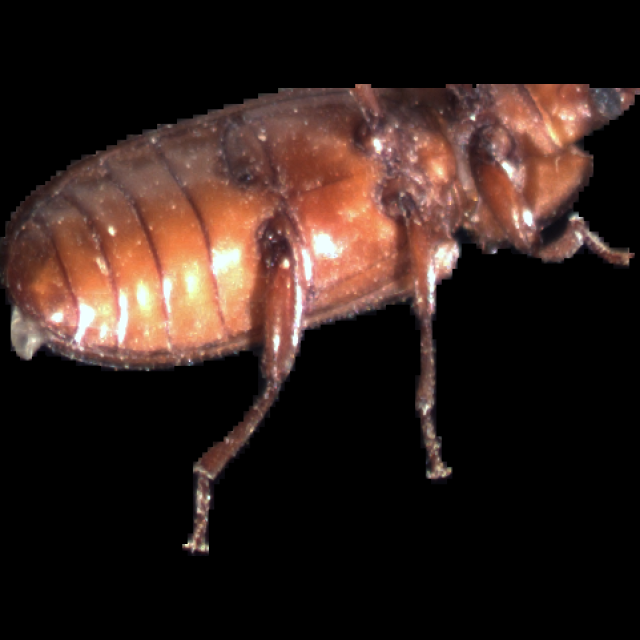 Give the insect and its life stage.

mealworm beetle
